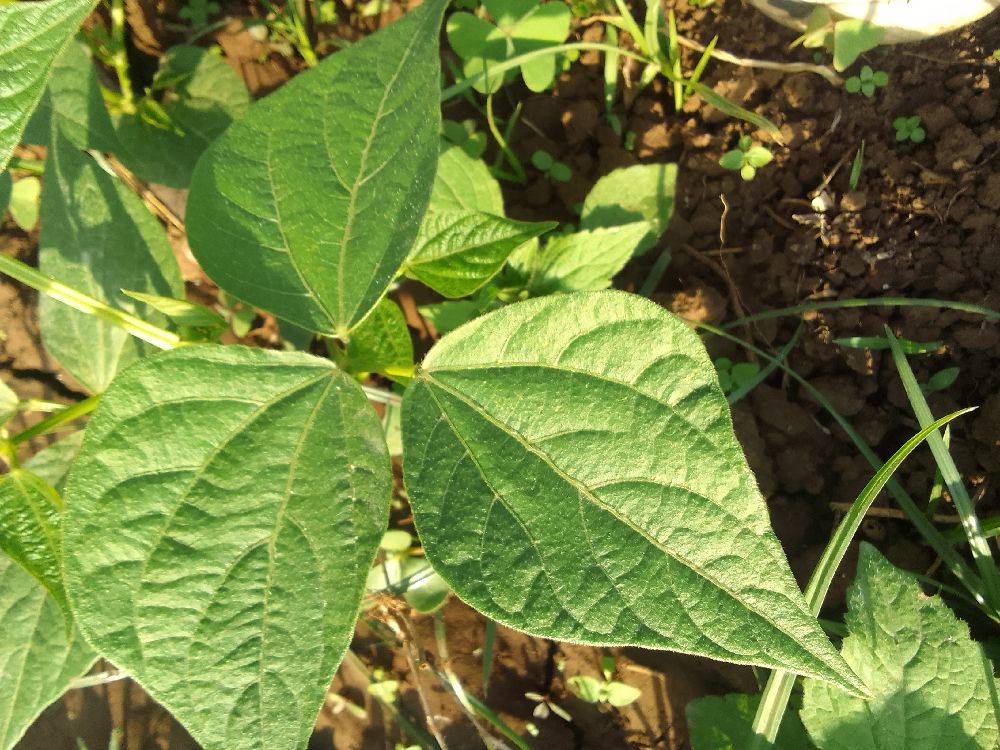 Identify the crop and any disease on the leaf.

common bean, healthy
